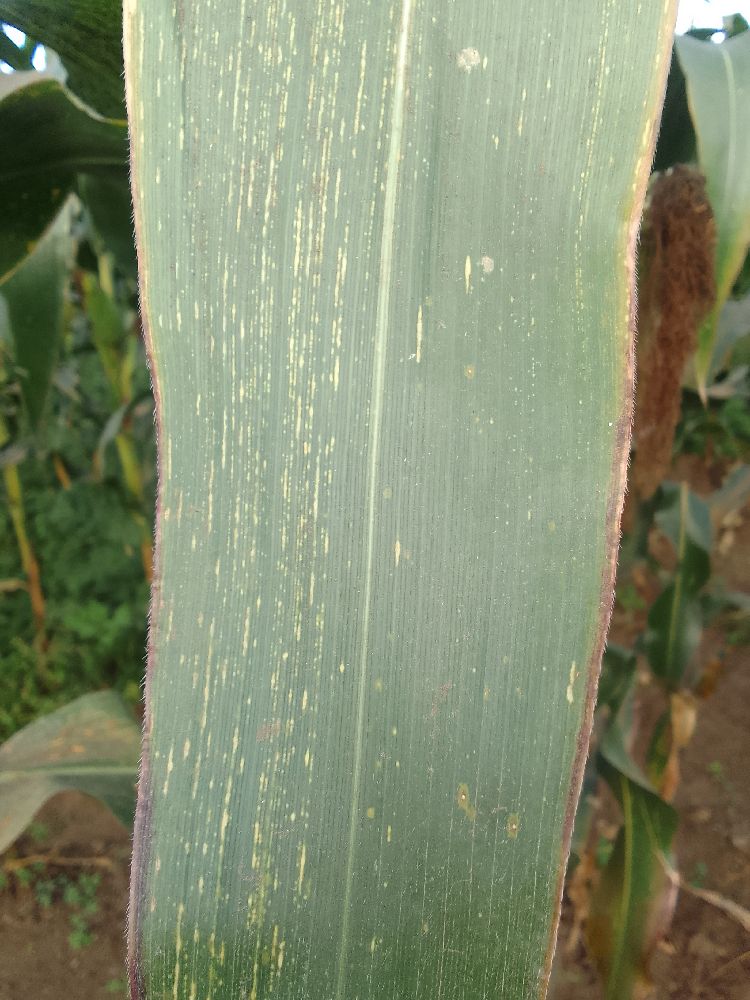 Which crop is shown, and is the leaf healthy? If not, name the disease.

maize, maize streak virus
